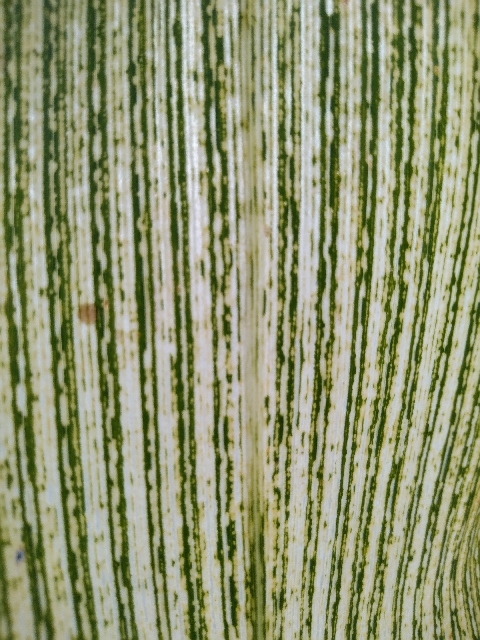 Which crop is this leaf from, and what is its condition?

maize, maize streak virus
